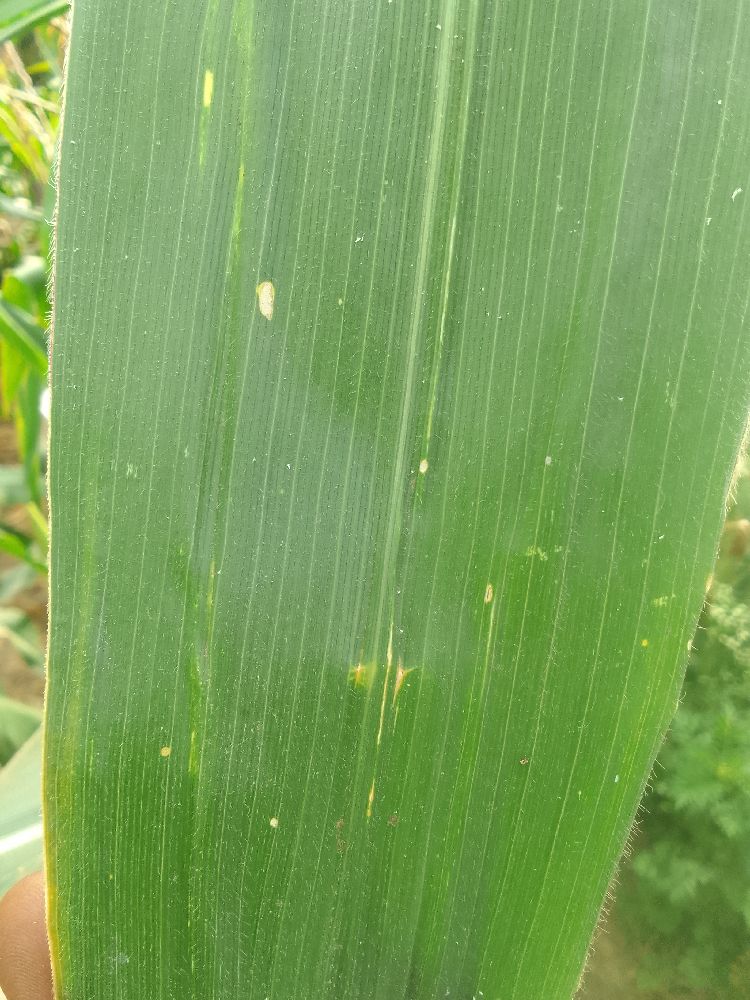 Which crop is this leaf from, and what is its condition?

maize, healthy
